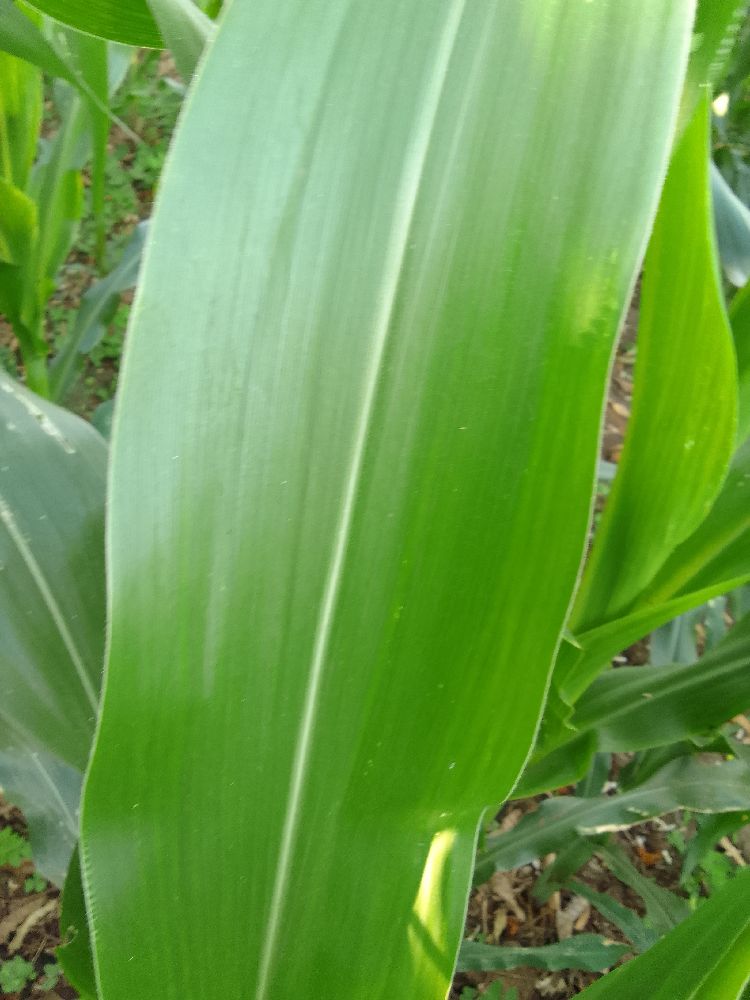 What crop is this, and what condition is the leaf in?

maize, healthy
